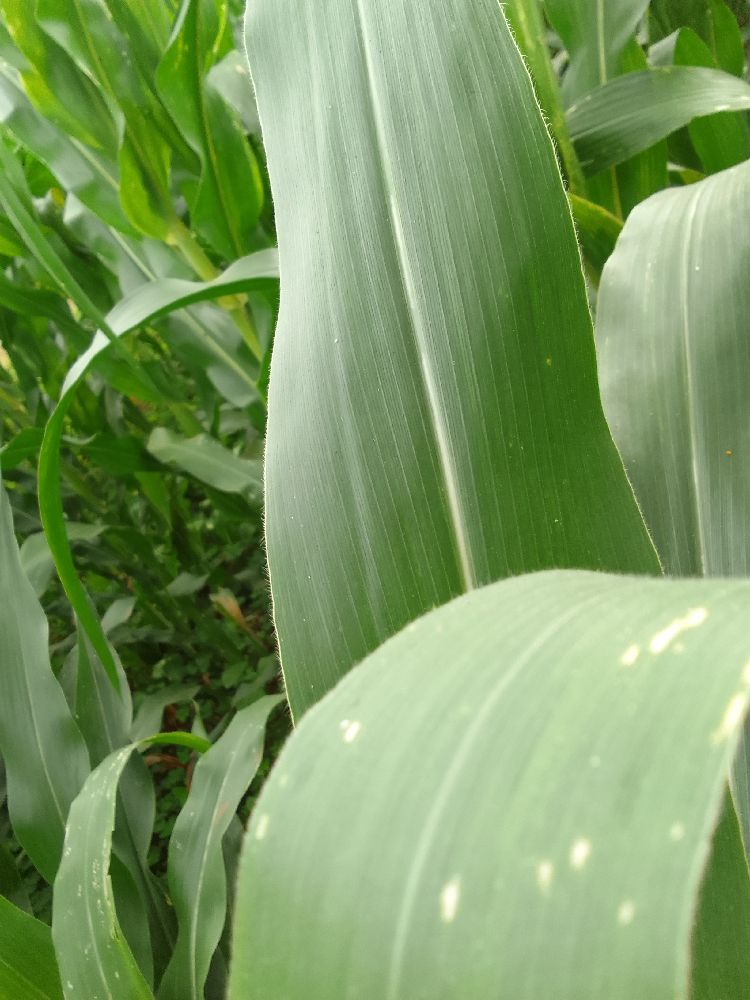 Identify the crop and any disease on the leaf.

maize, healthy
